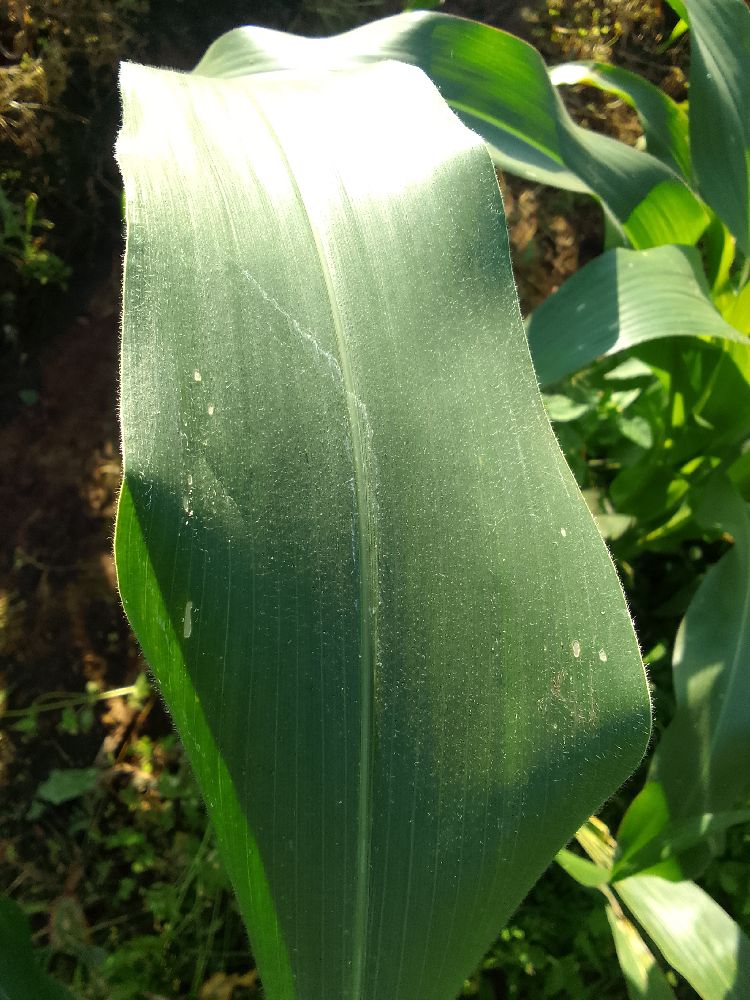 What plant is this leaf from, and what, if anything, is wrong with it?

maize, healthy
